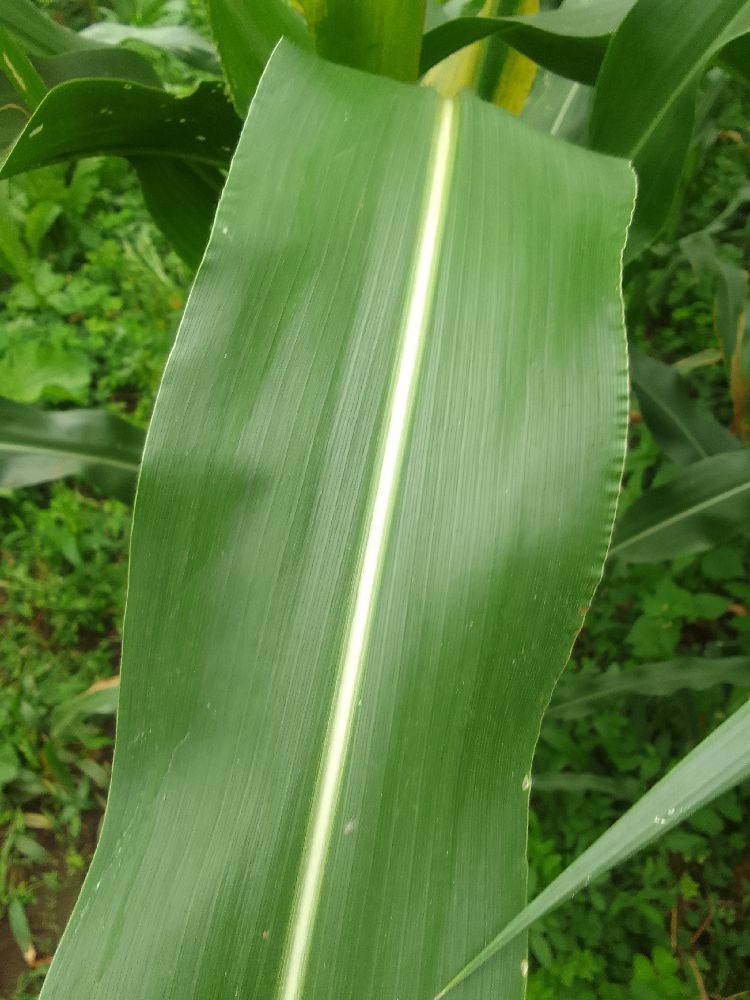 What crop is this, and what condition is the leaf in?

maize, healthy
